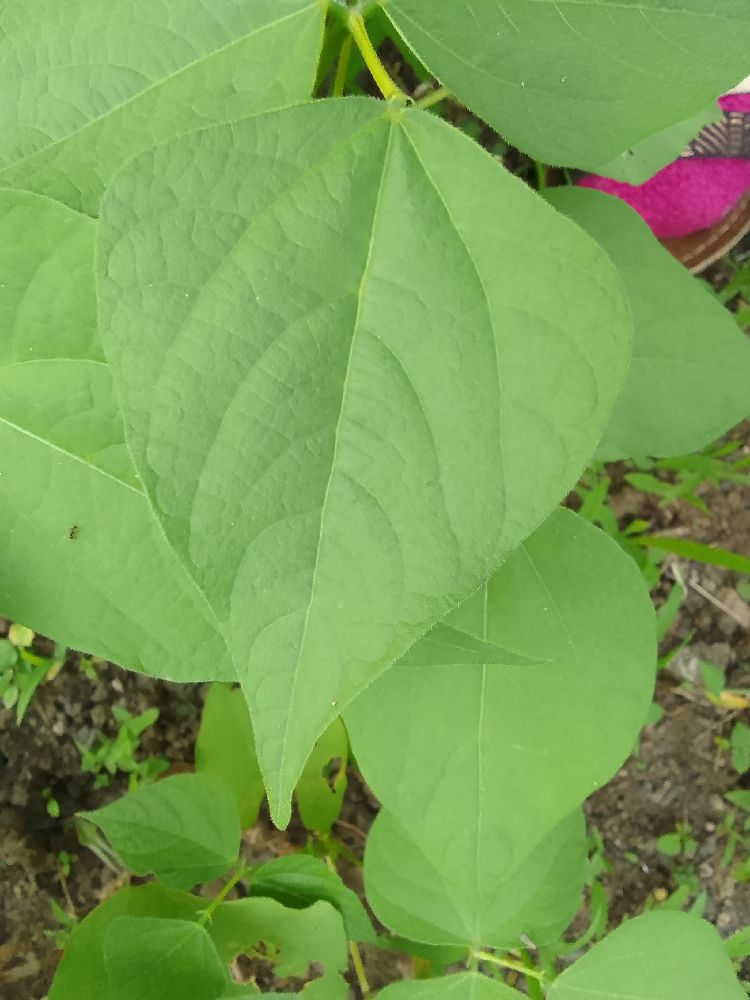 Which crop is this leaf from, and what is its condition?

common bean, healthy
